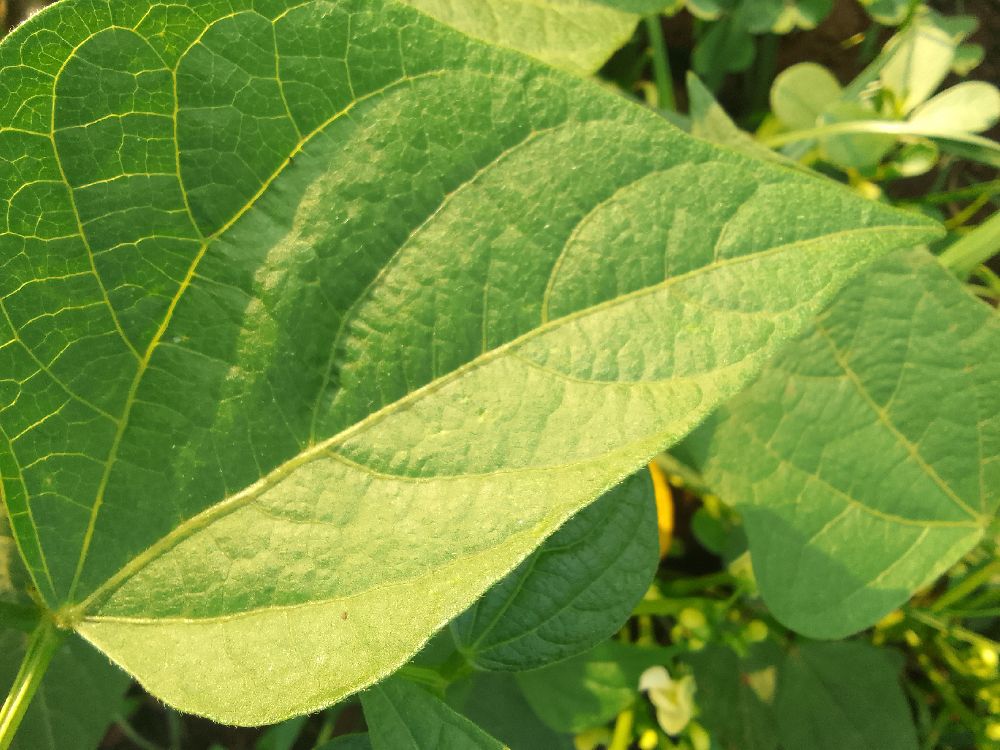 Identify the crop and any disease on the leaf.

common bean, healthy
